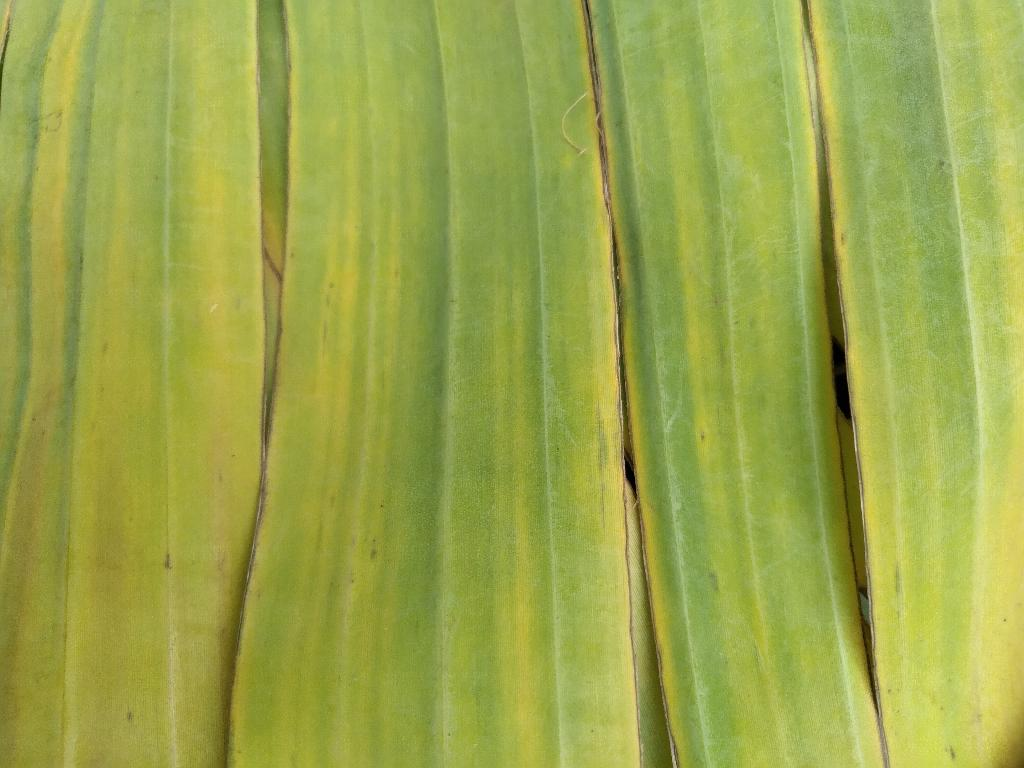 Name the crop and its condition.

banana, fusarium wilt race 1
